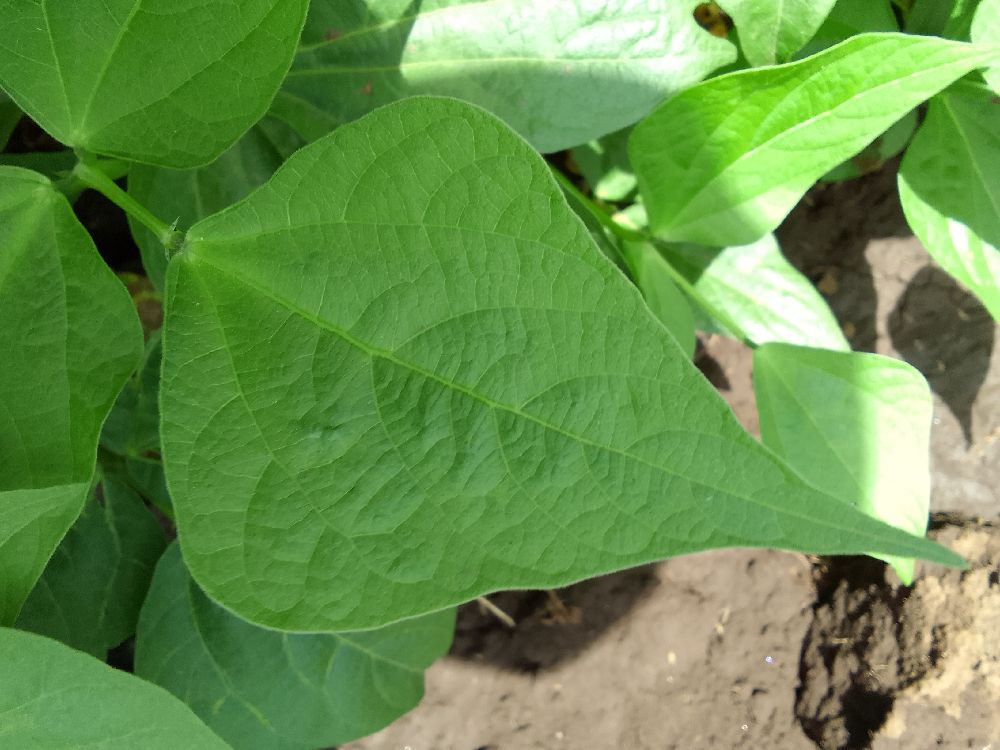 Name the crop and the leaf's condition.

common bean, healthy
